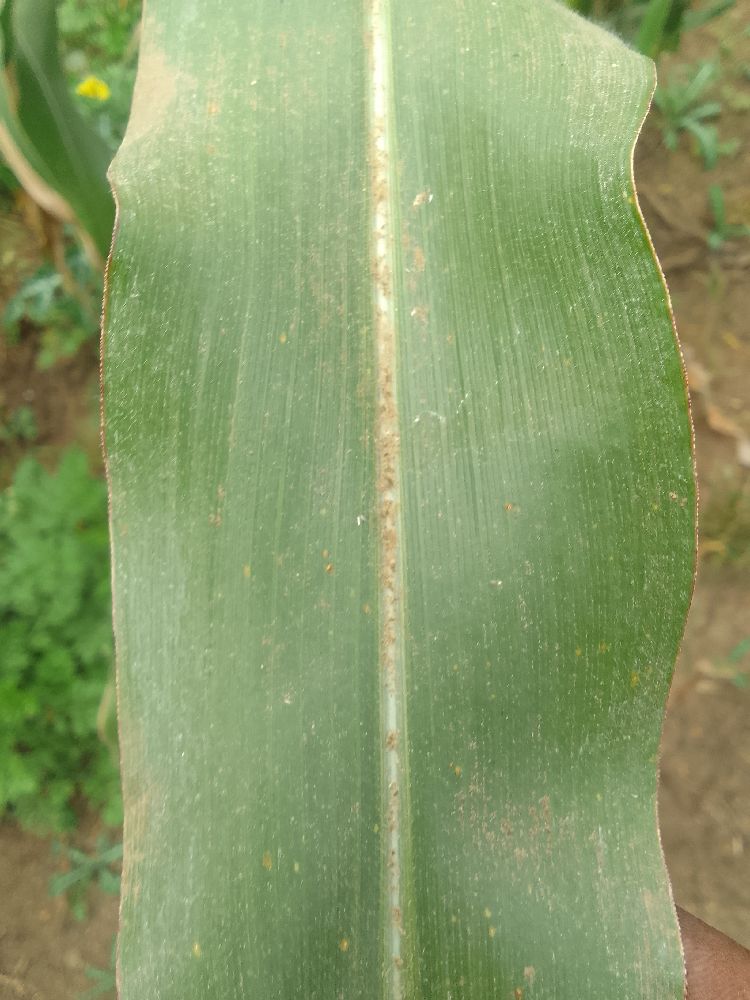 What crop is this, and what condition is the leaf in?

maize, healthy
